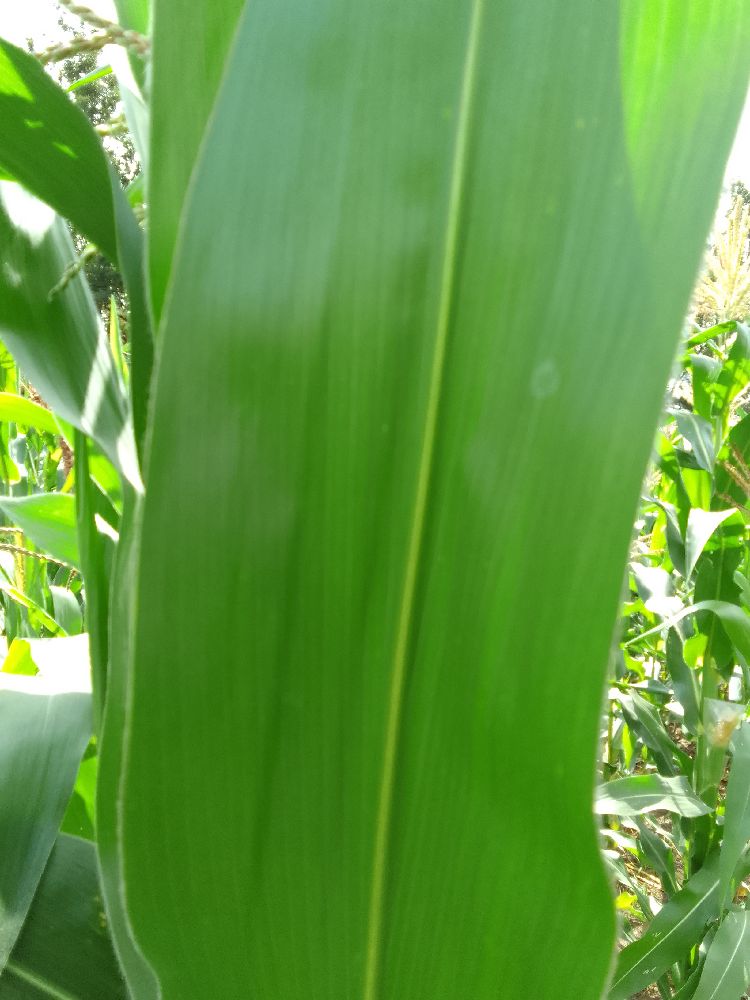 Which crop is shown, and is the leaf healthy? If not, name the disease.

maize, healthy
